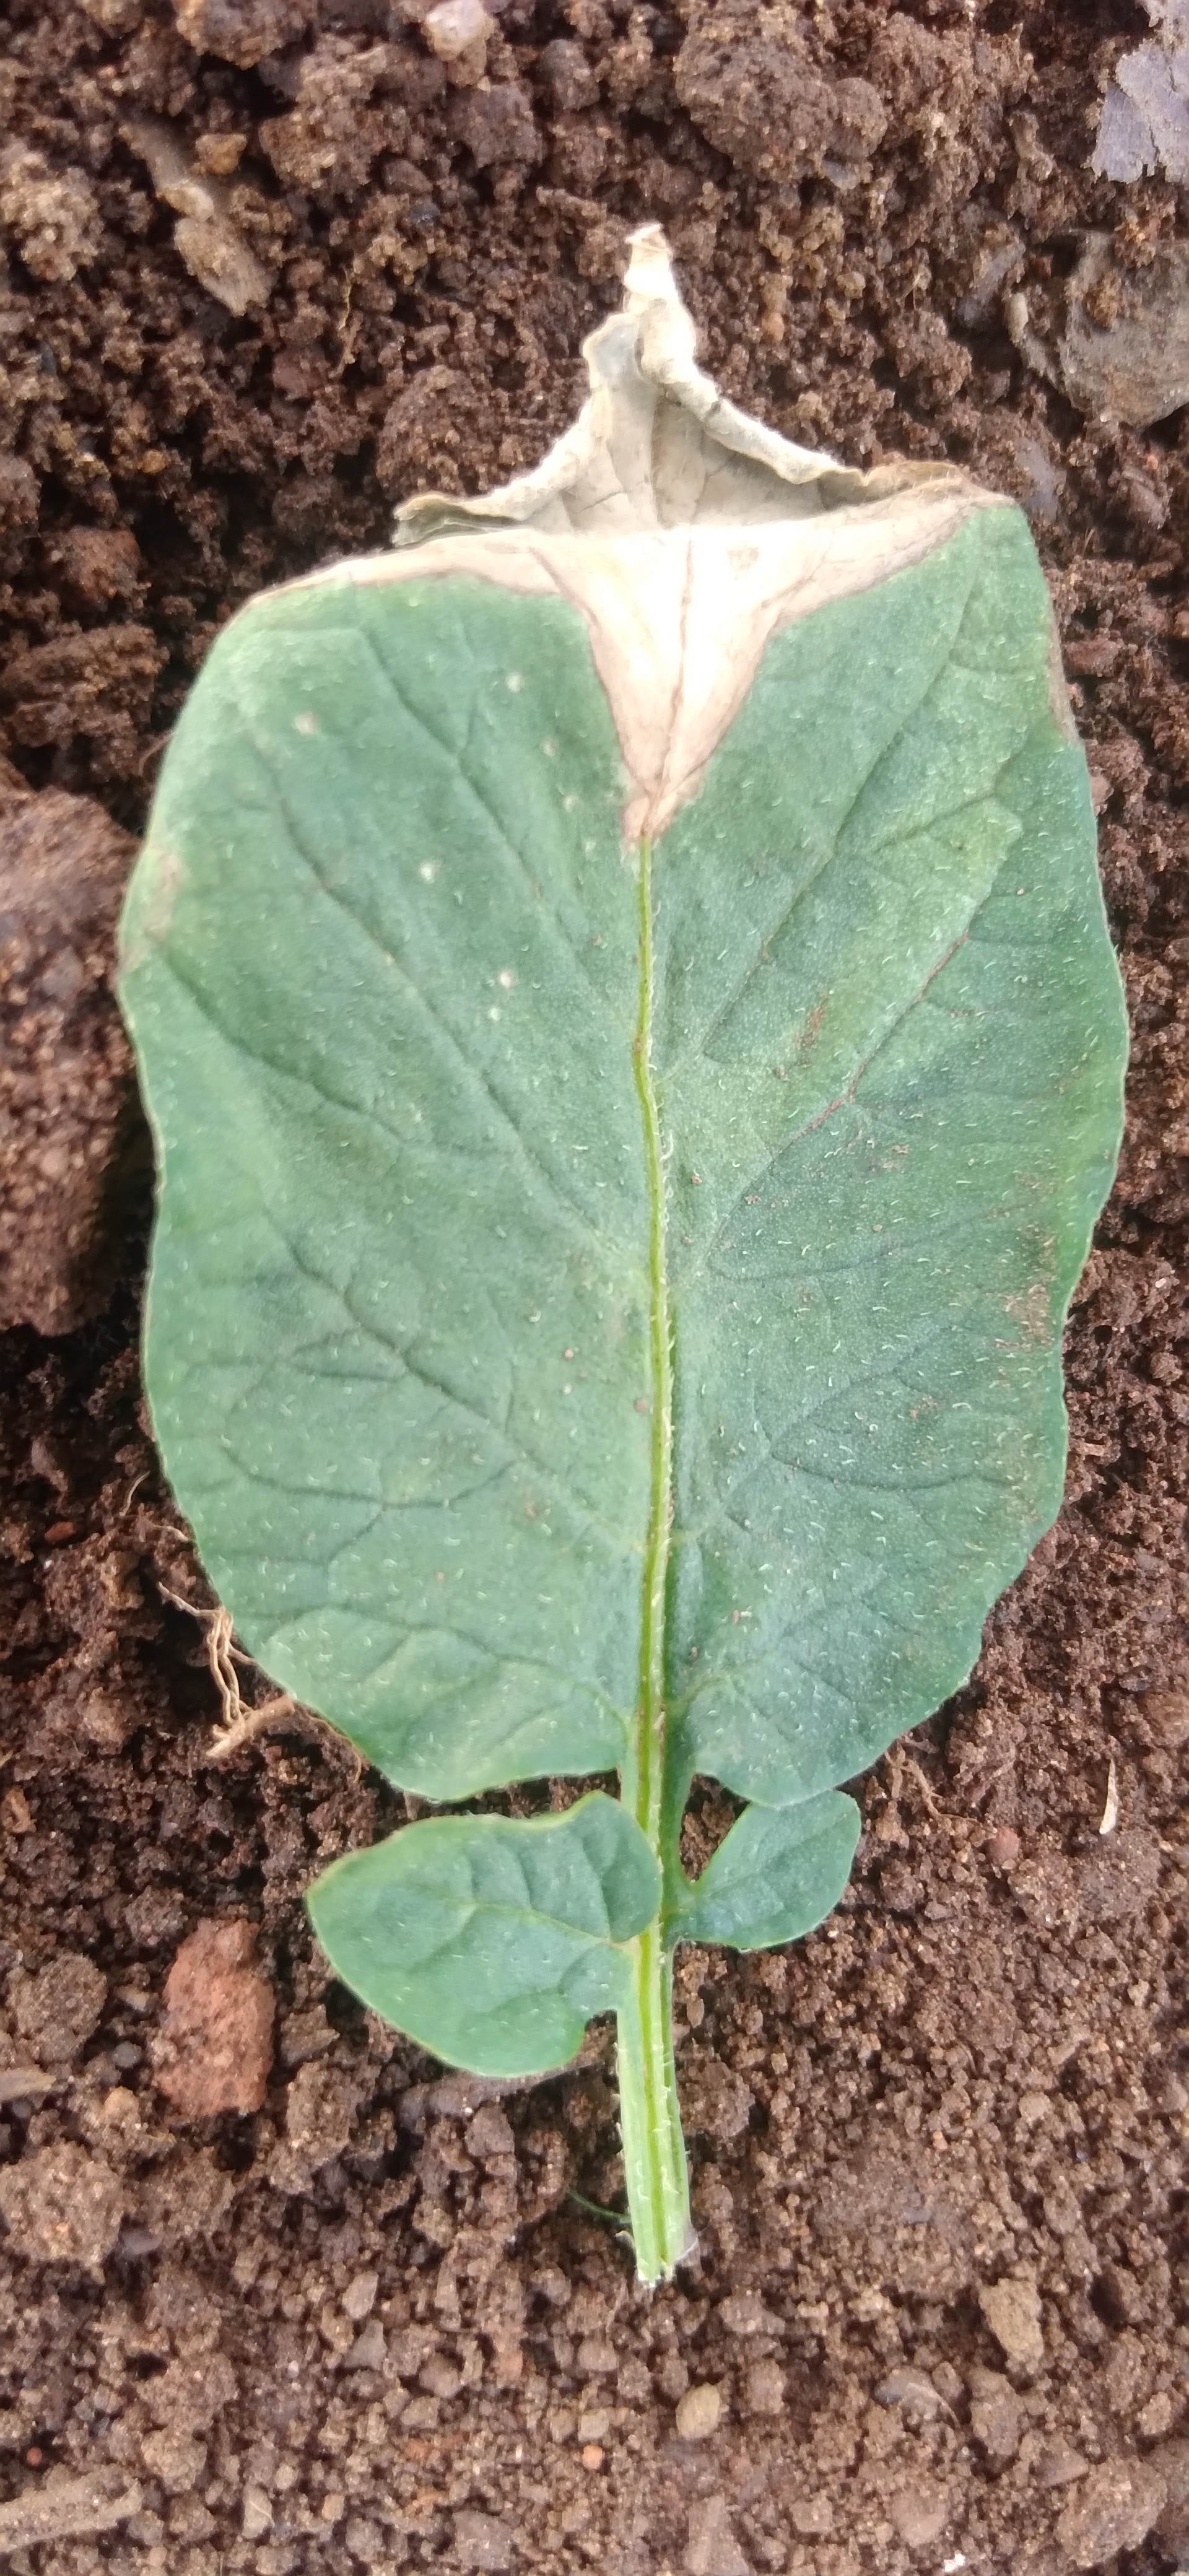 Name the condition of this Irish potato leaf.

early blight
